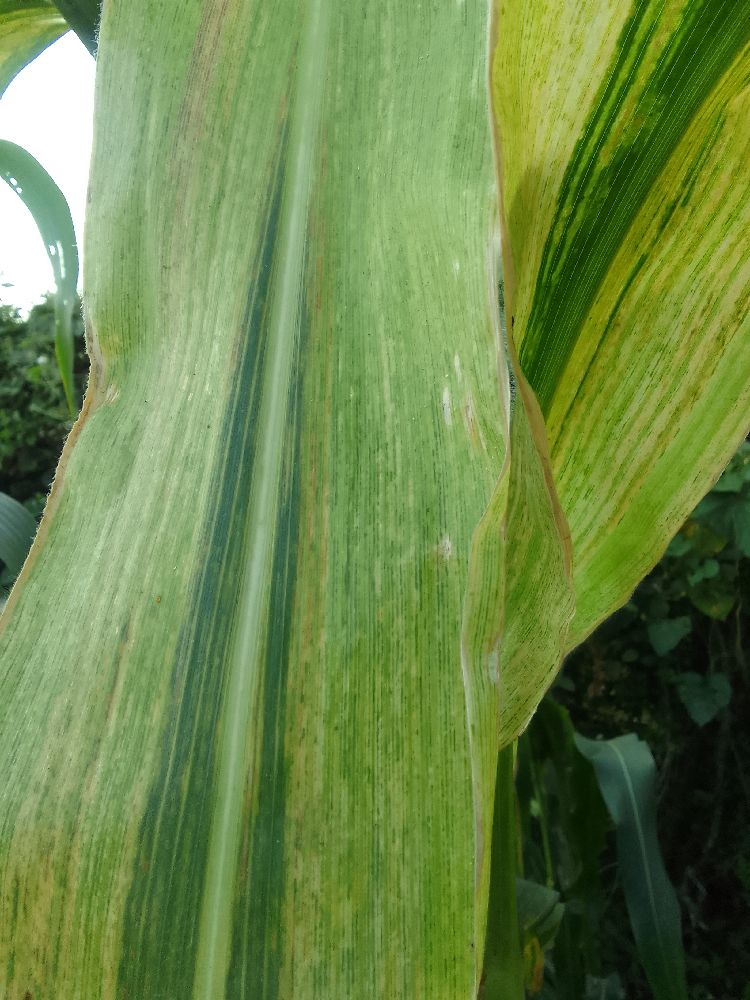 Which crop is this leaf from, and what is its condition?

maize, maize lethal necrosis
